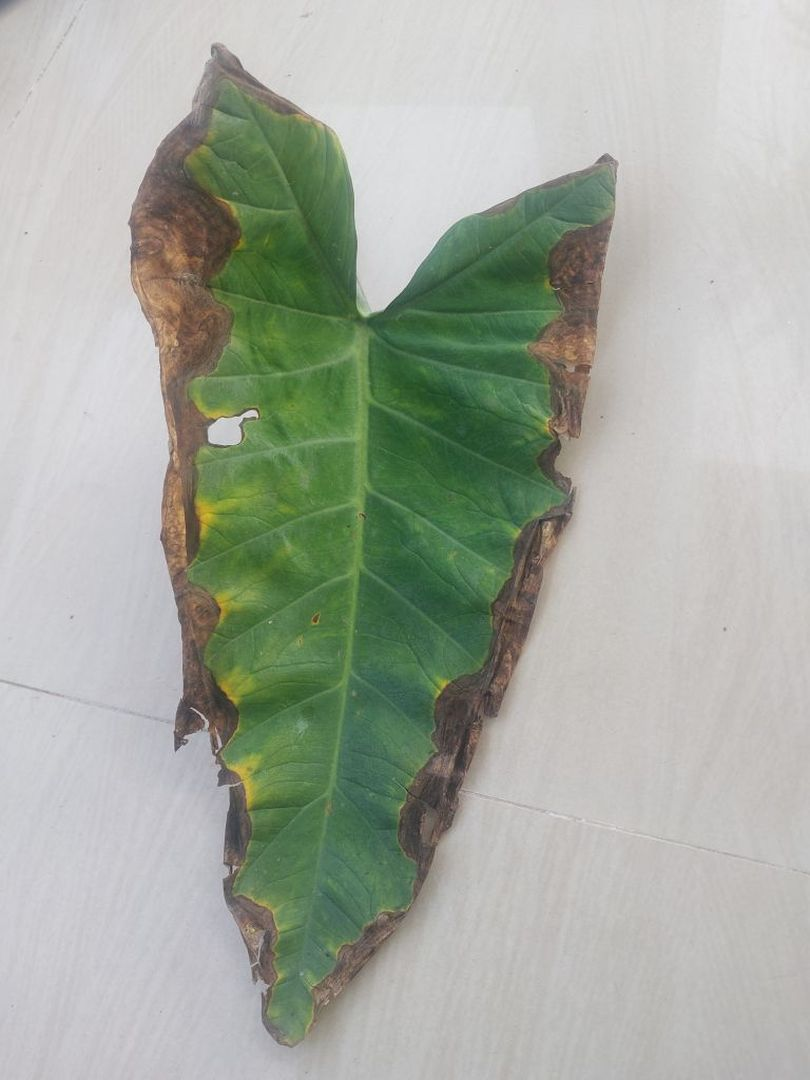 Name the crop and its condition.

taro, leaf blight
